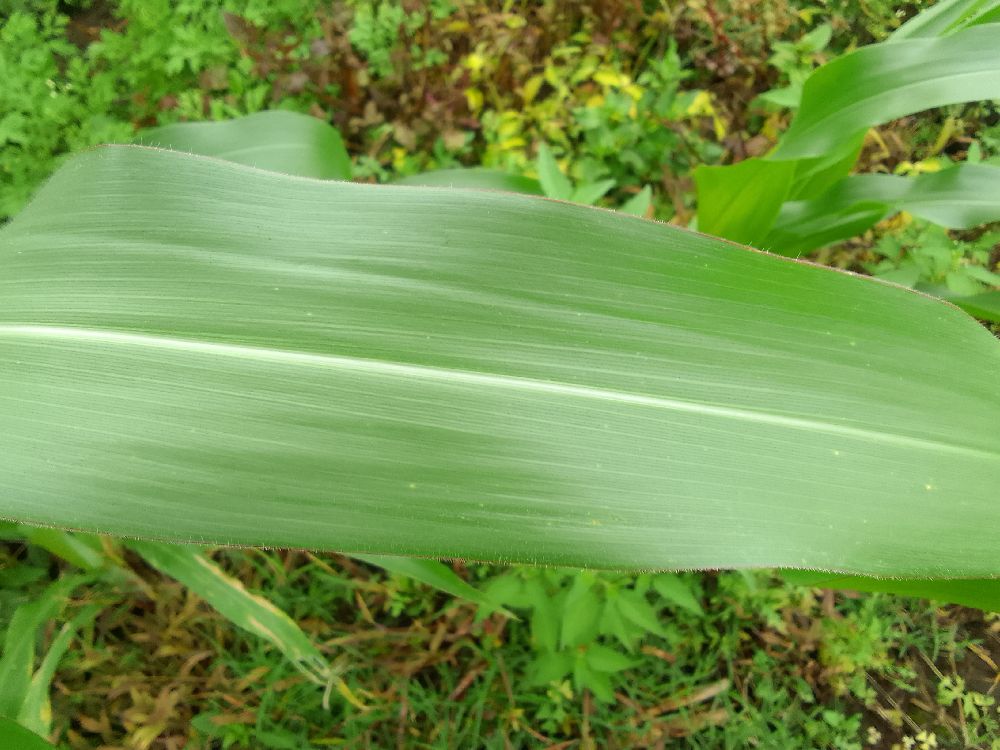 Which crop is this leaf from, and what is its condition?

maize, healthy
